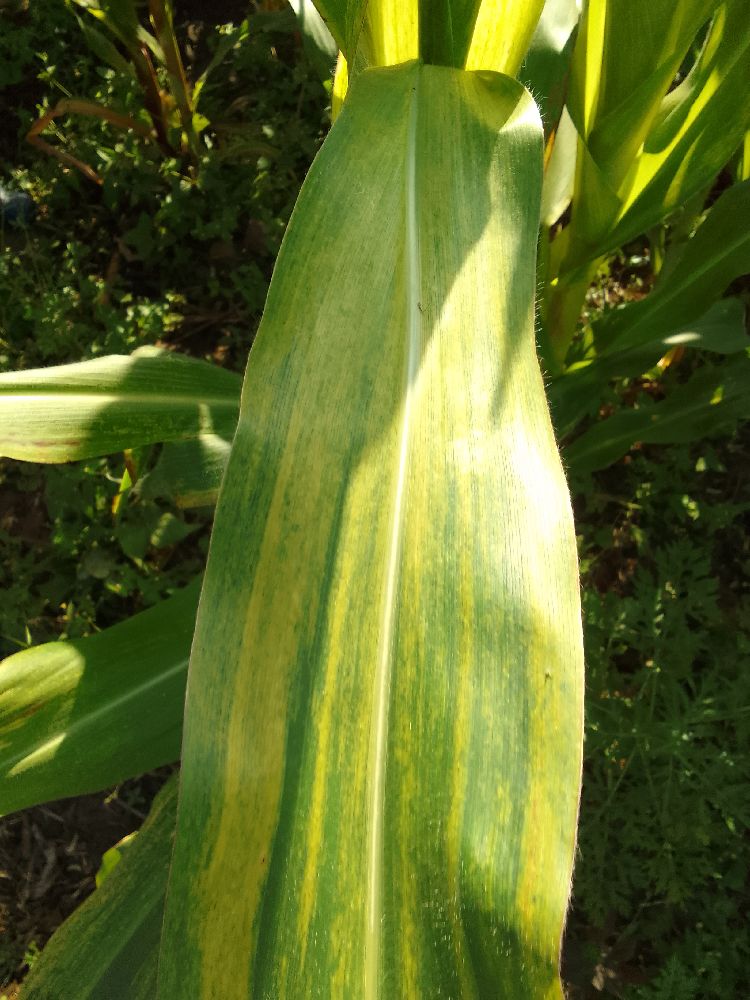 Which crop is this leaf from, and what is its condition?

maize, maize lethal necrosis
